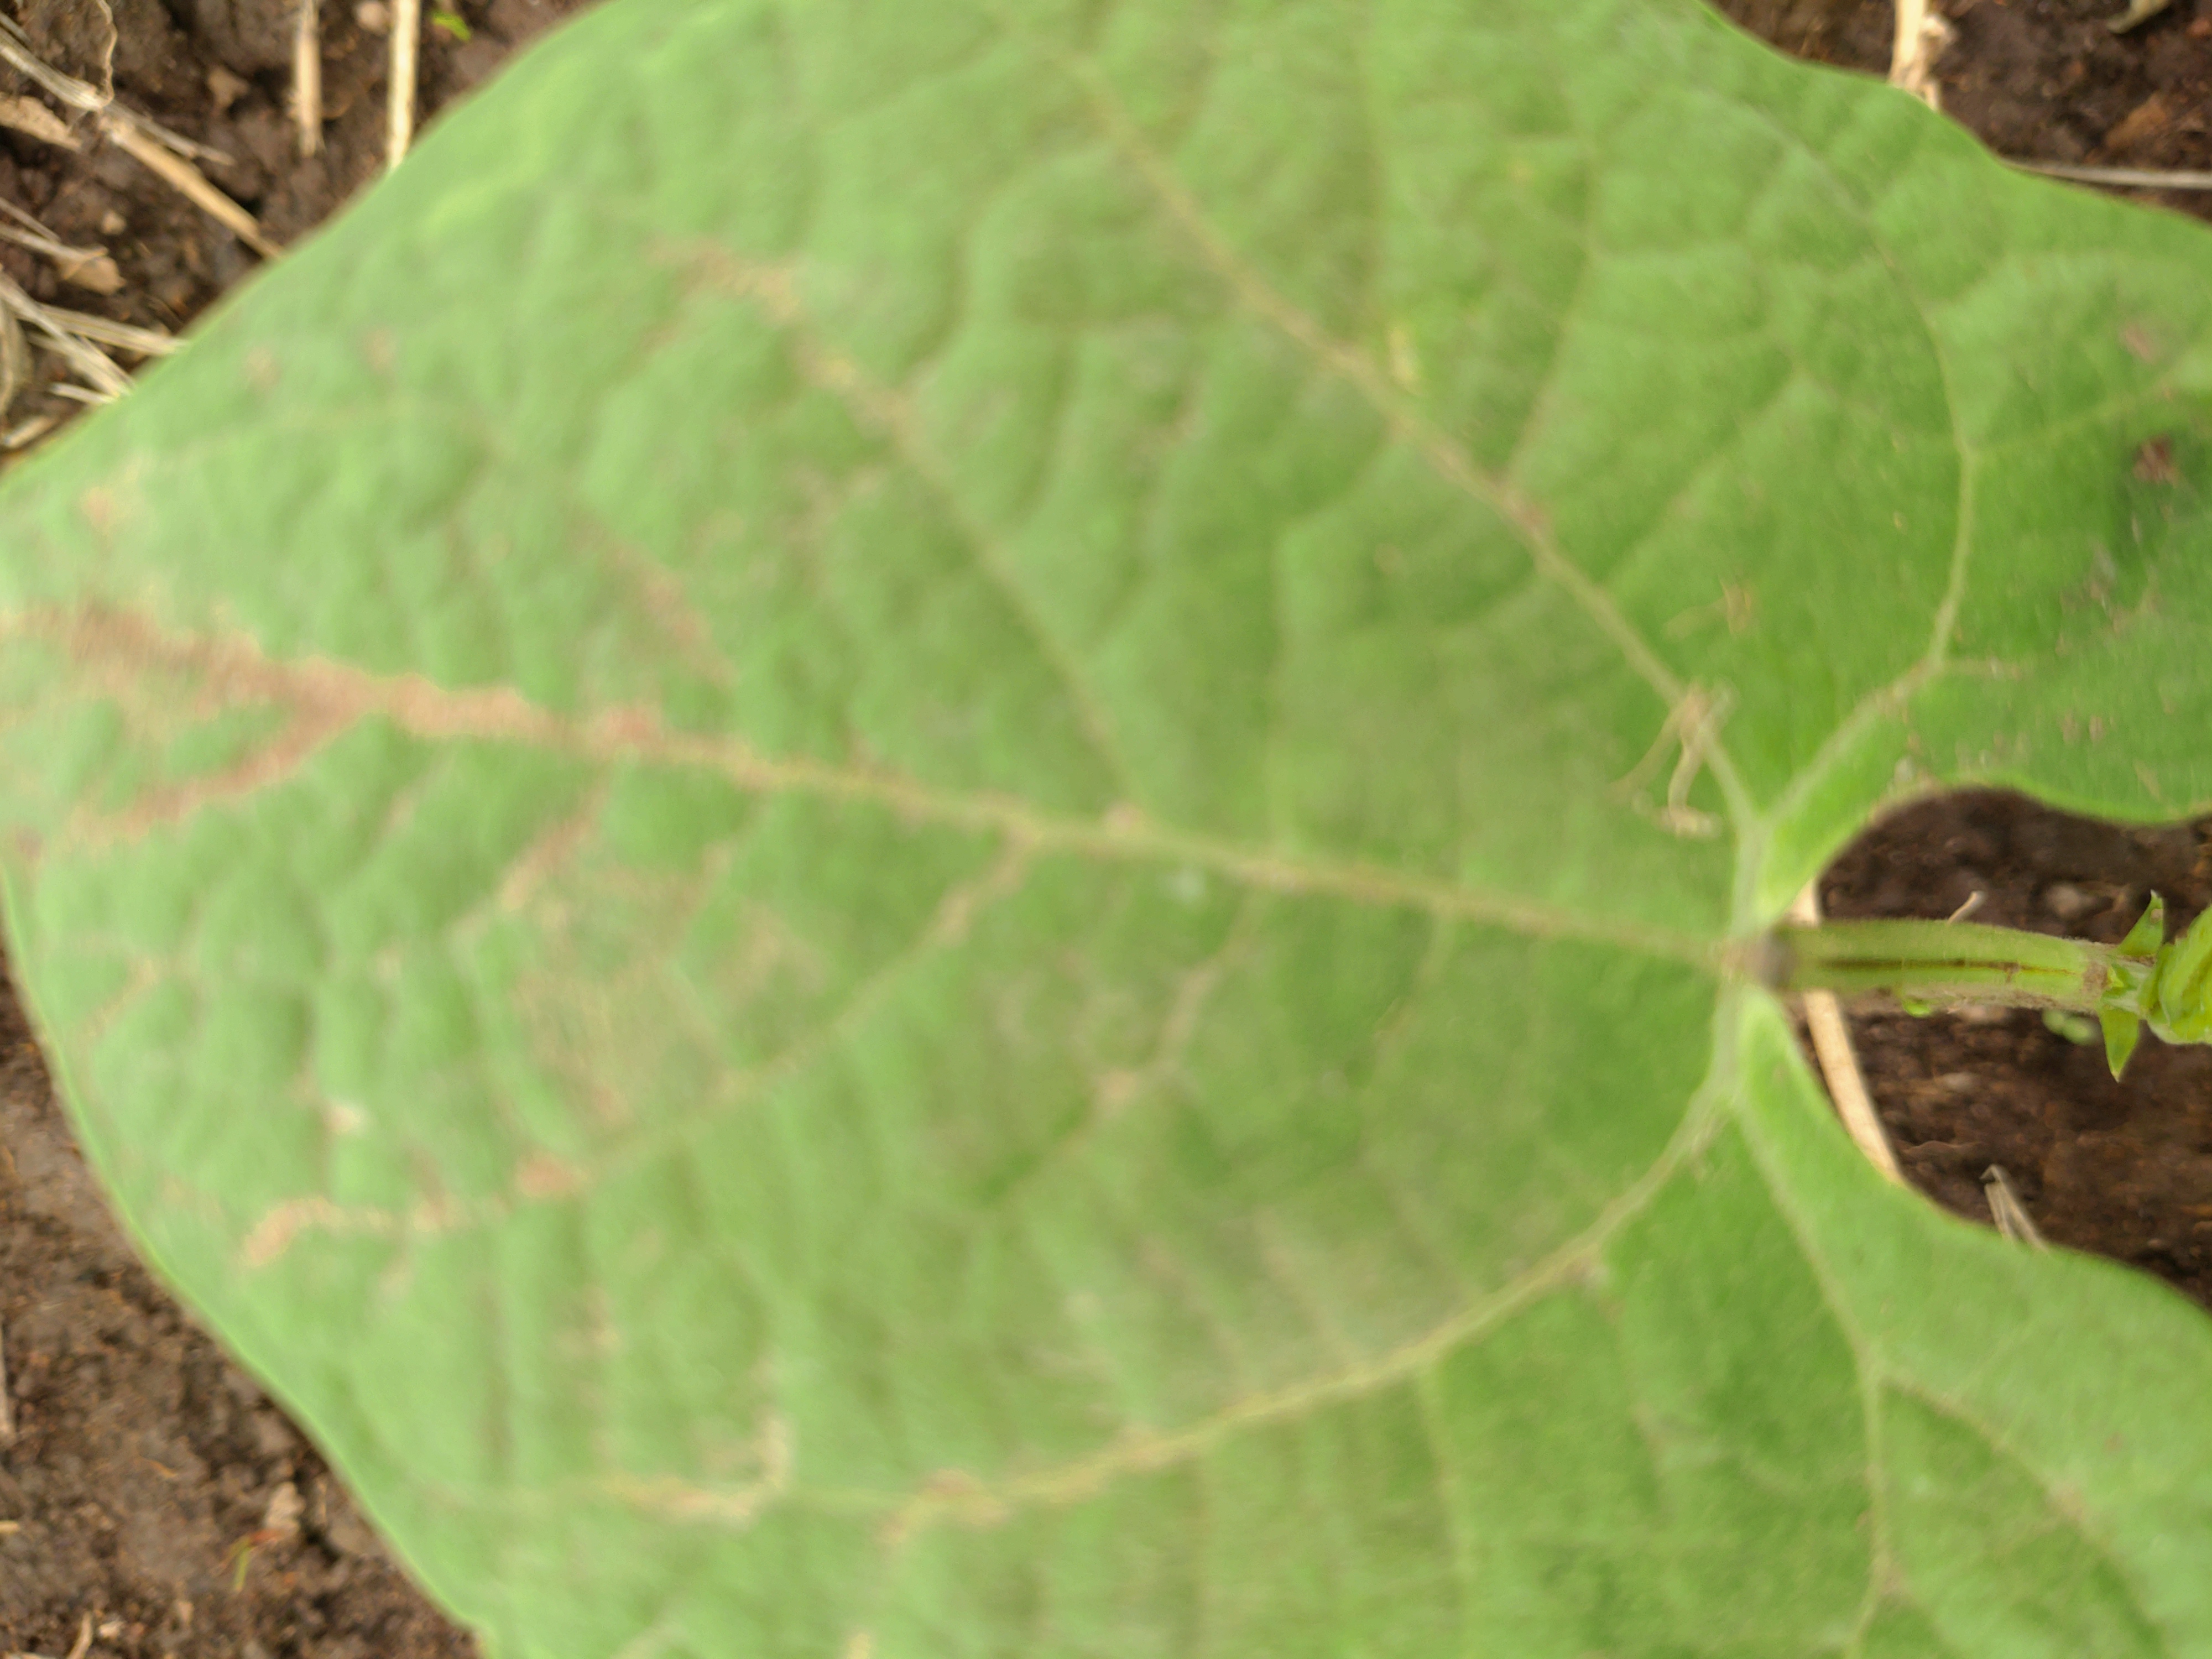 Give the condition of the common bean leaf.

healthy
